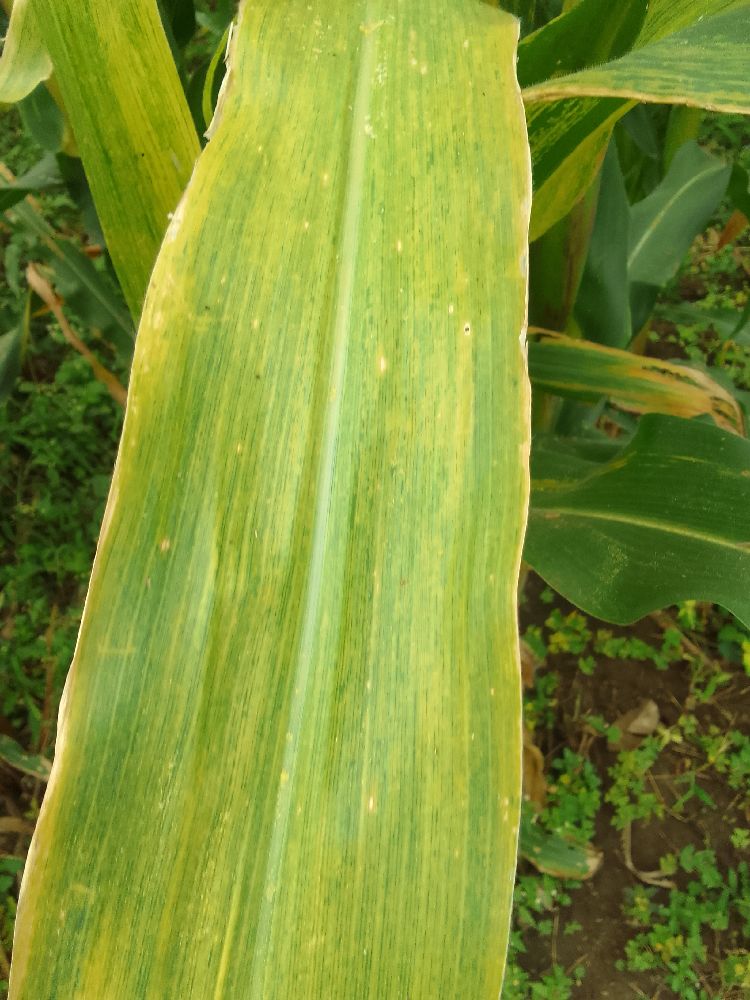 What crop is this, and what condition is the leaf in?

maize, maize lethal necrosis
